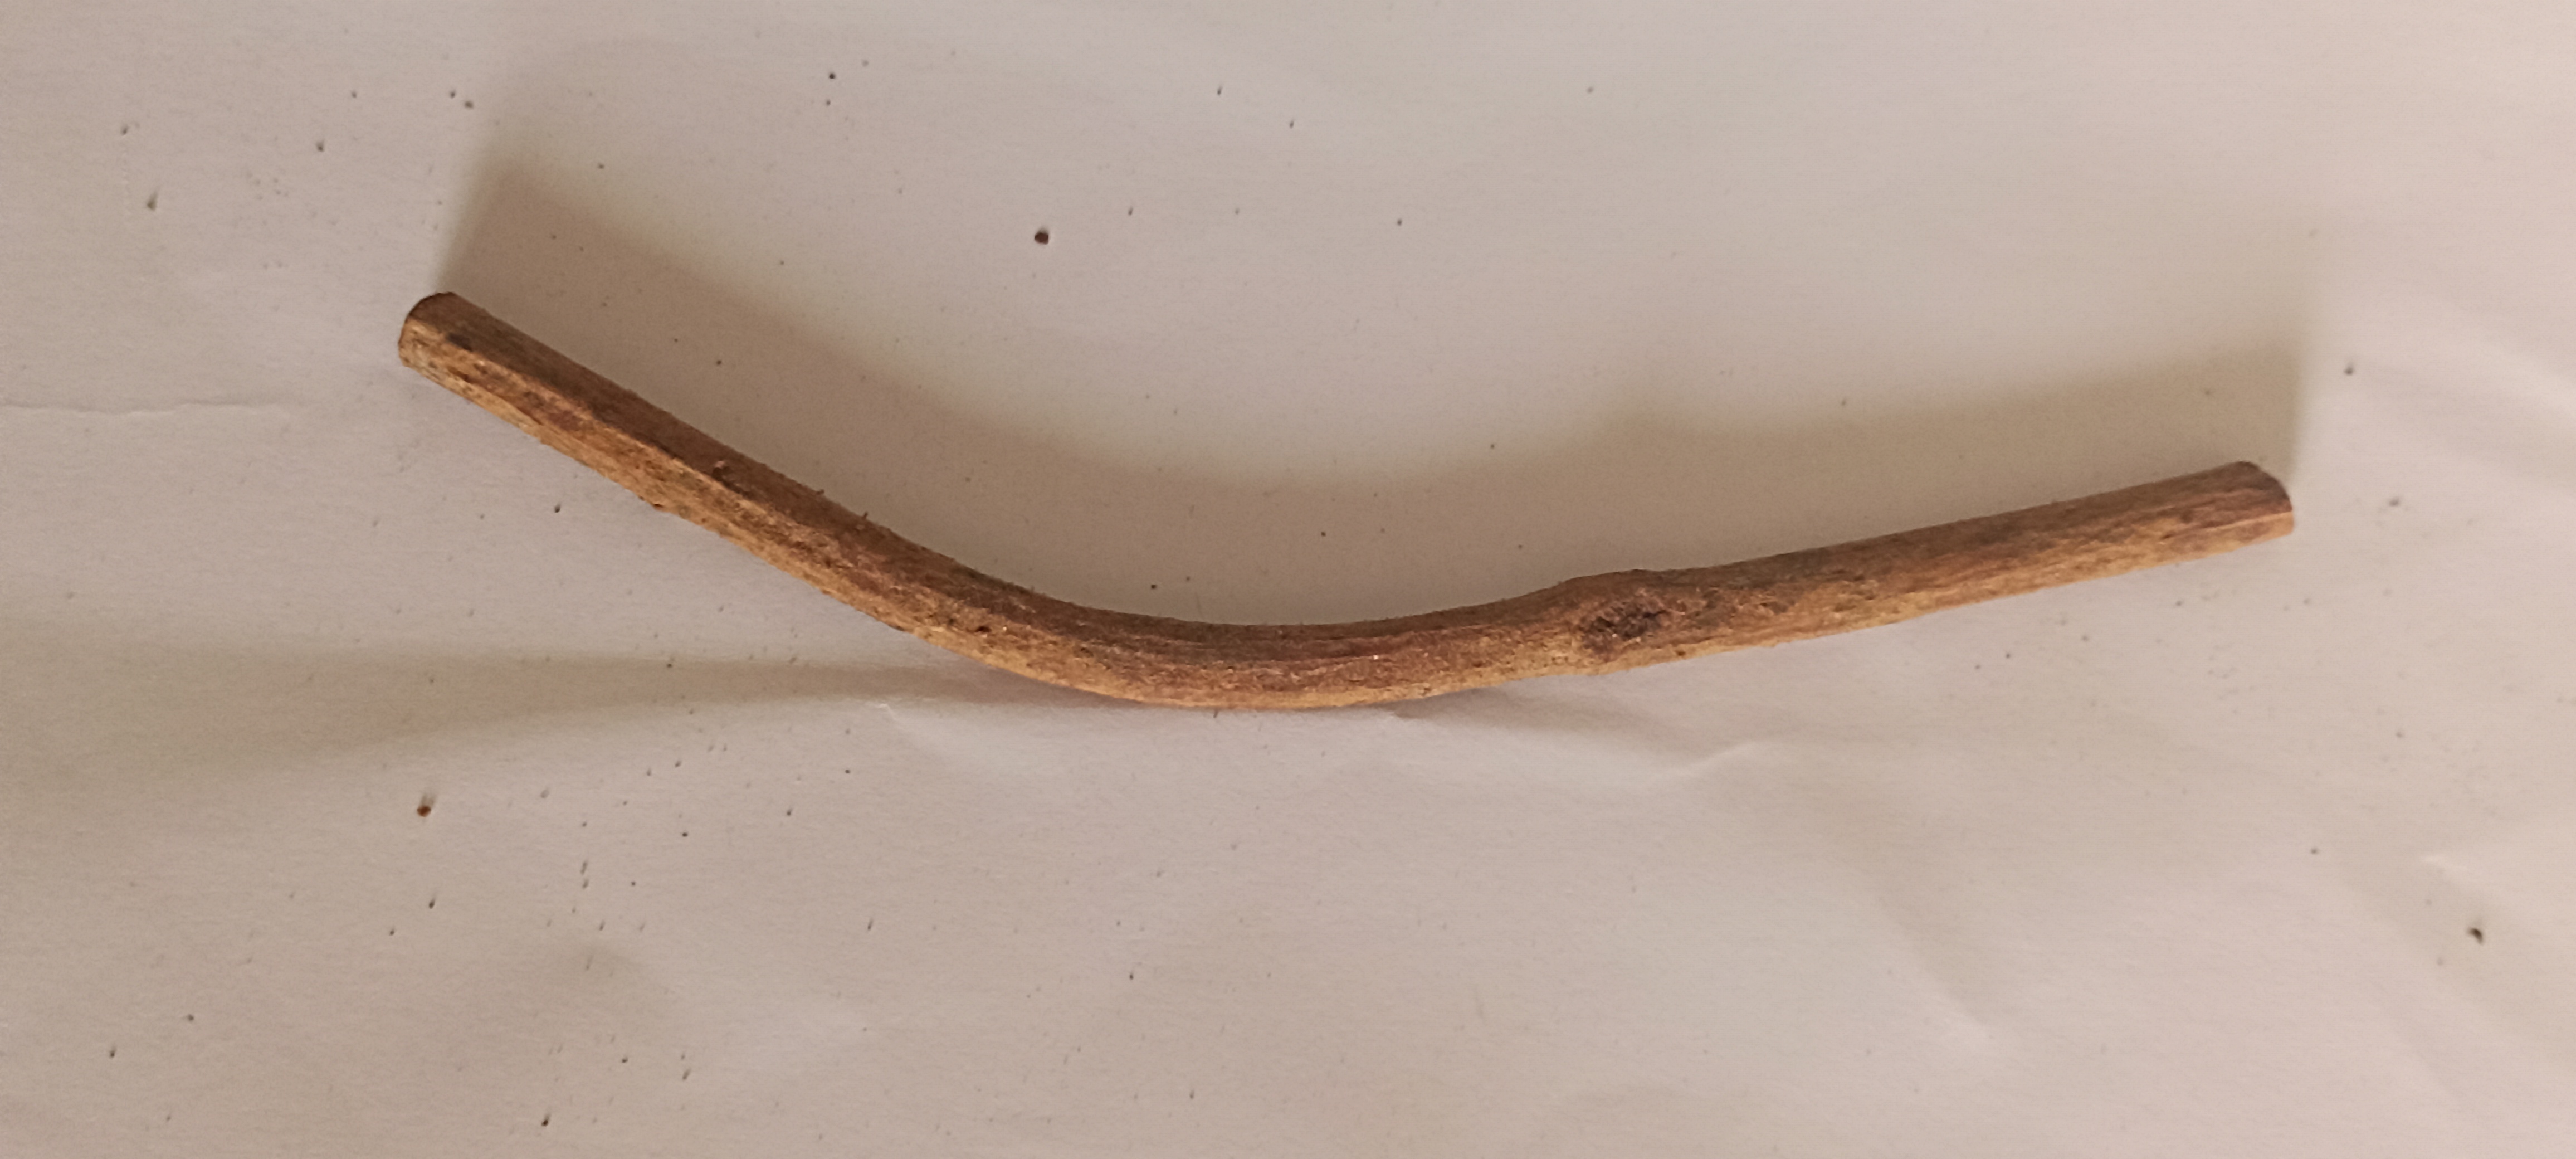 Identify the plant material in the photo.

manjistha
